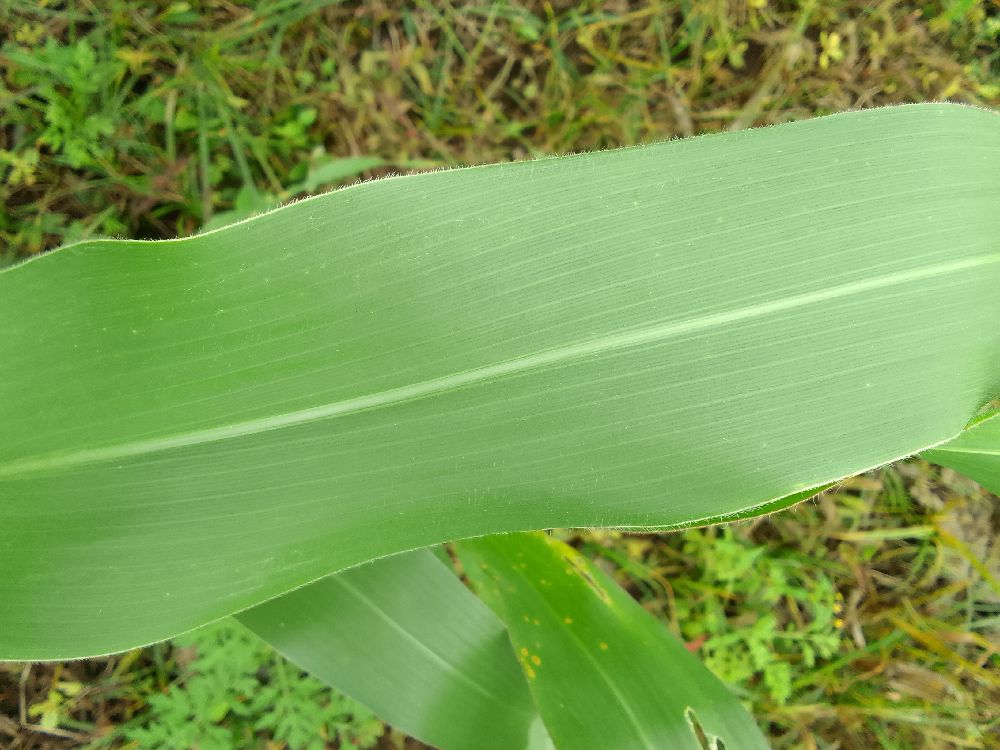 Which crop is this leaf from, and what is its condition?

maize, healthy
